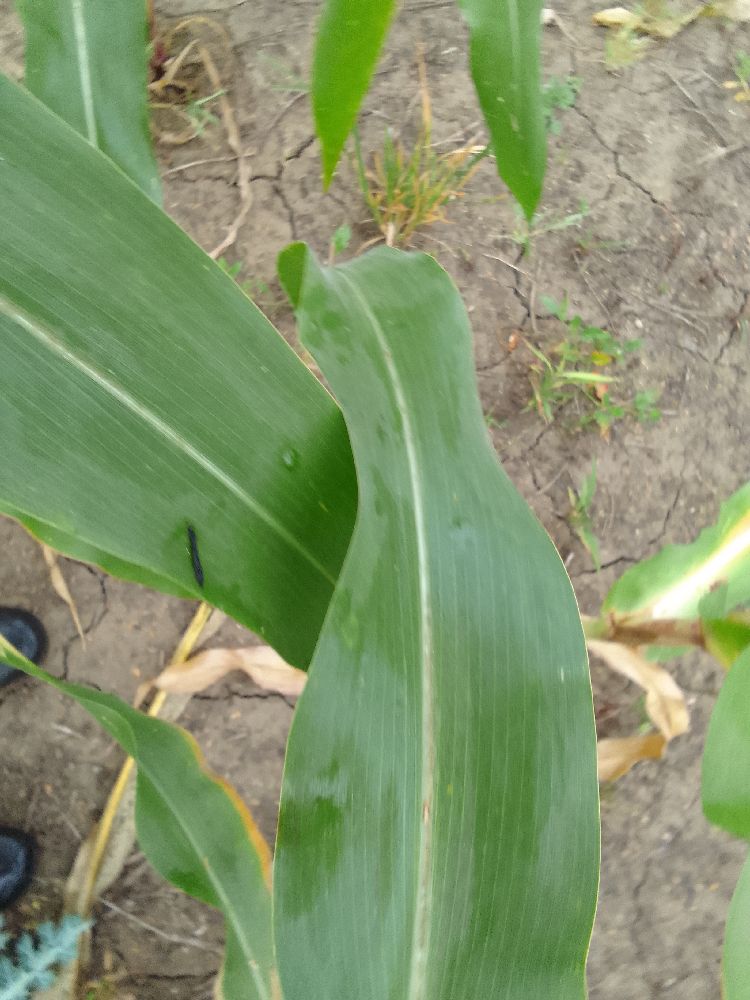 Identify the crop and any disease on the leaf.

maize, healthy
